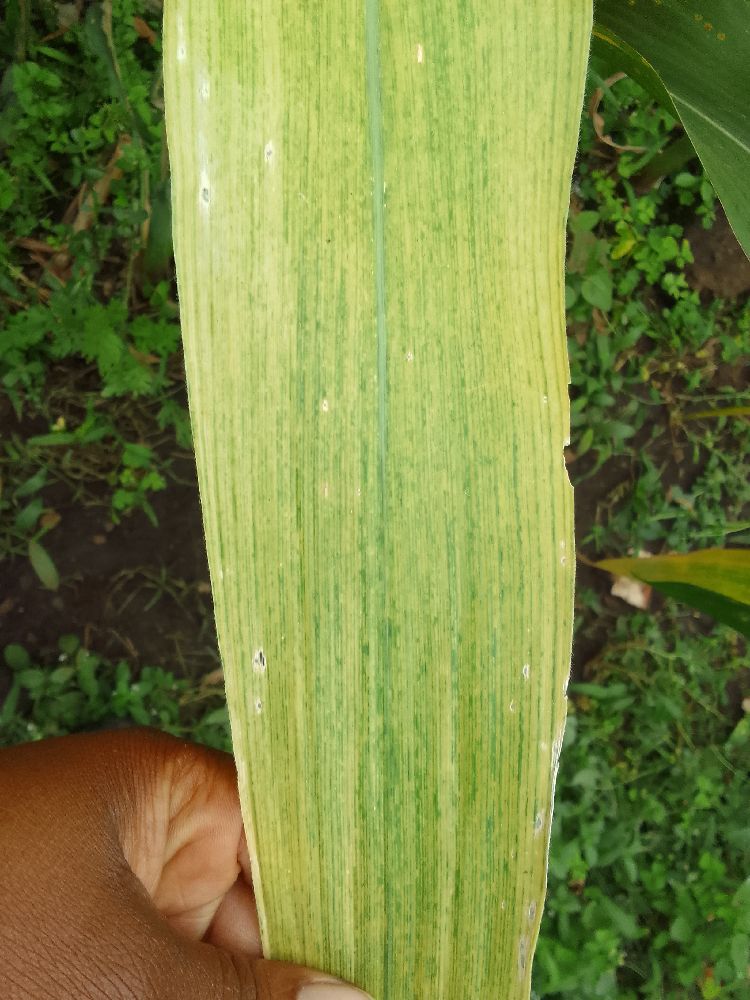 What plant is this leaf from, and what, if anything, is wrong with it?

maize, maize lethal necrosis
